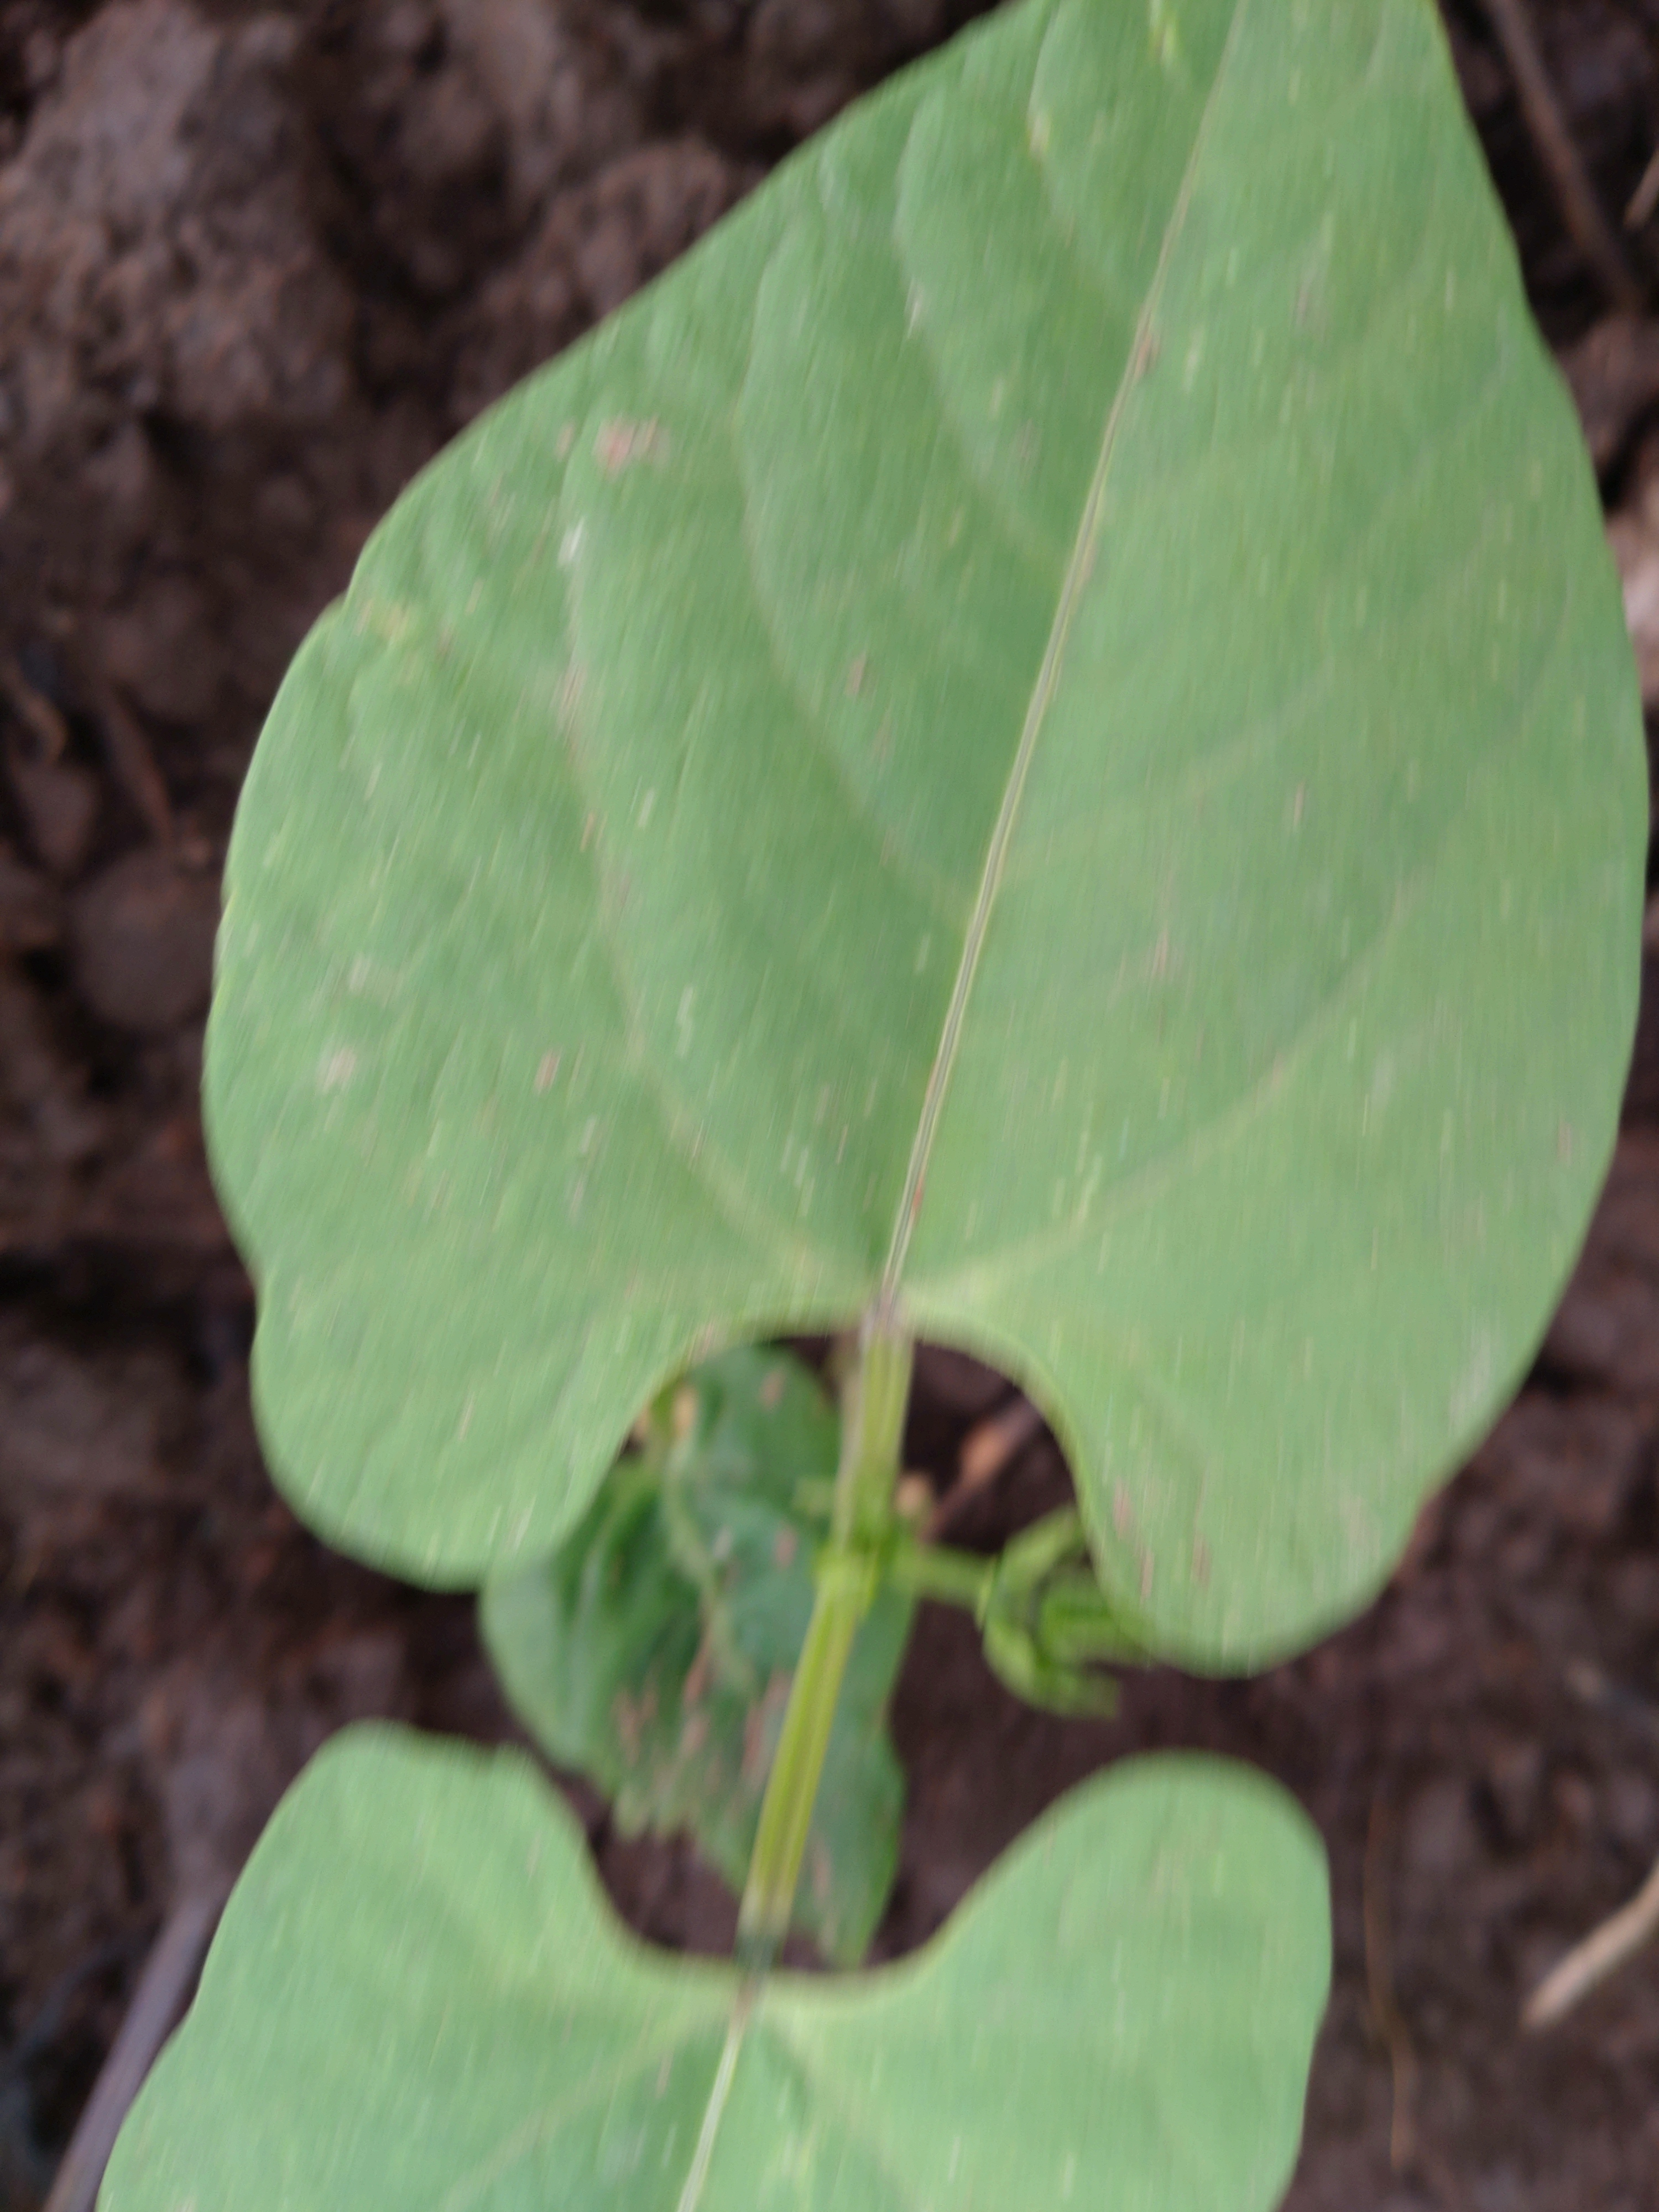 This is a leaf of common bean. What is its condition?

healthy
